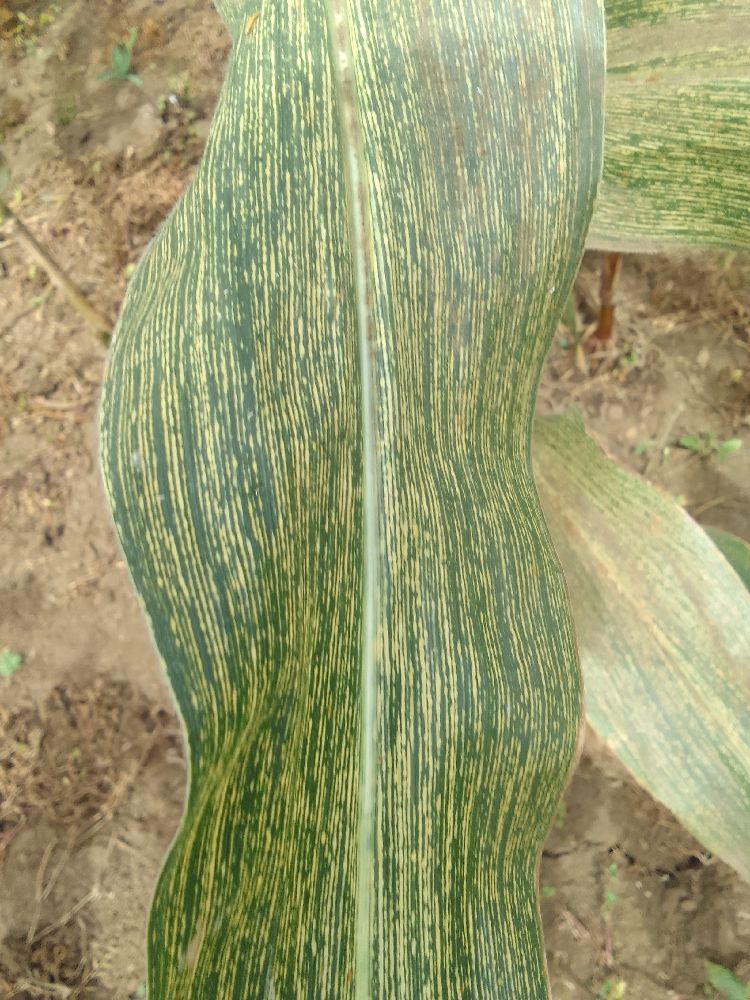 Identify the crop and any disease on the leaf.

maize, maize streak virus
